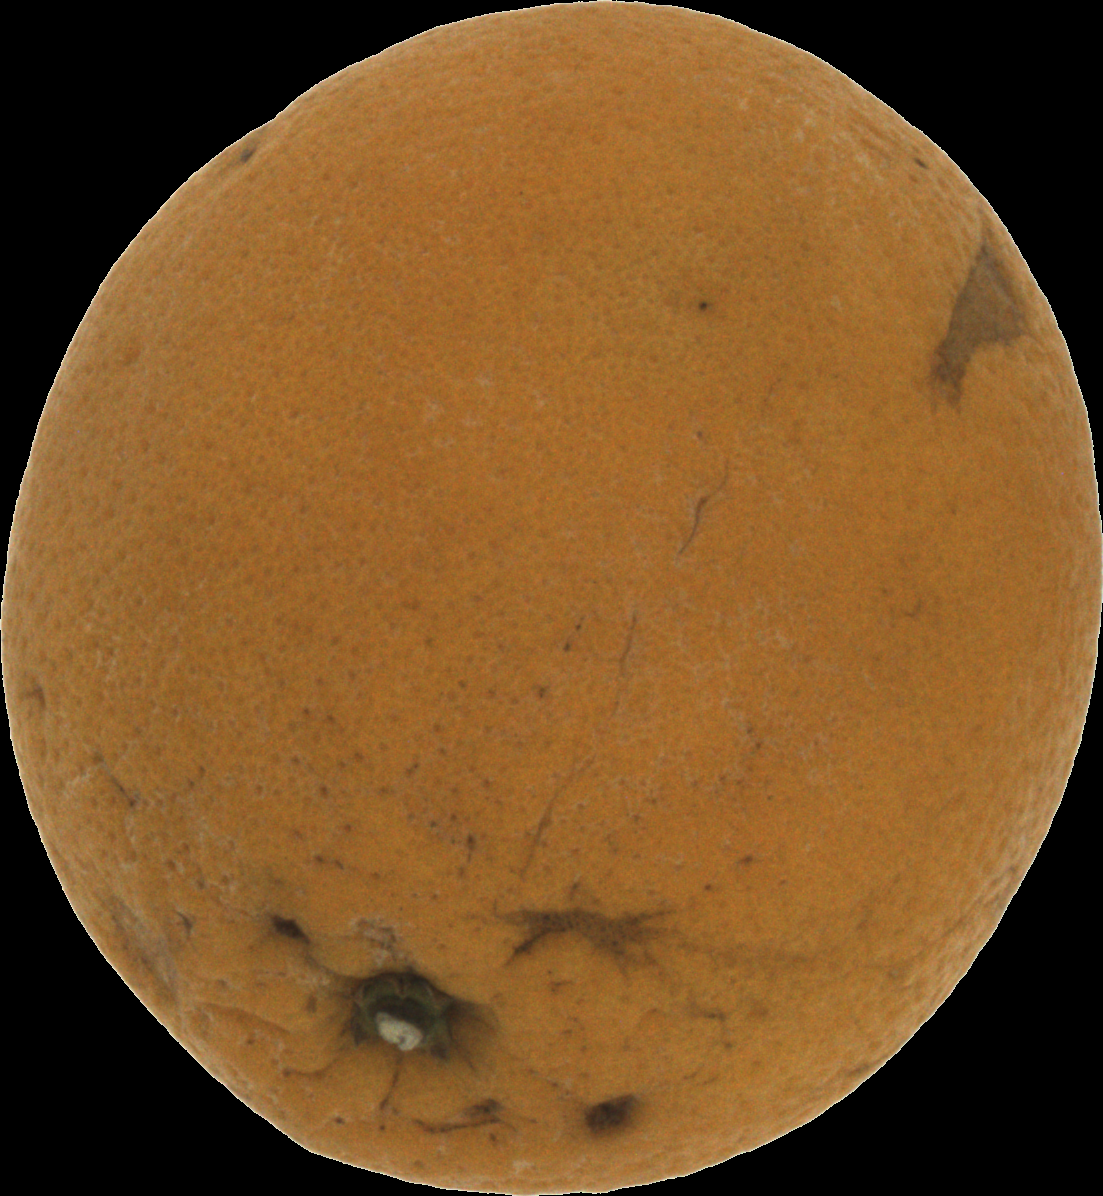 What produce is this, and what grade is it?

orange, bad
